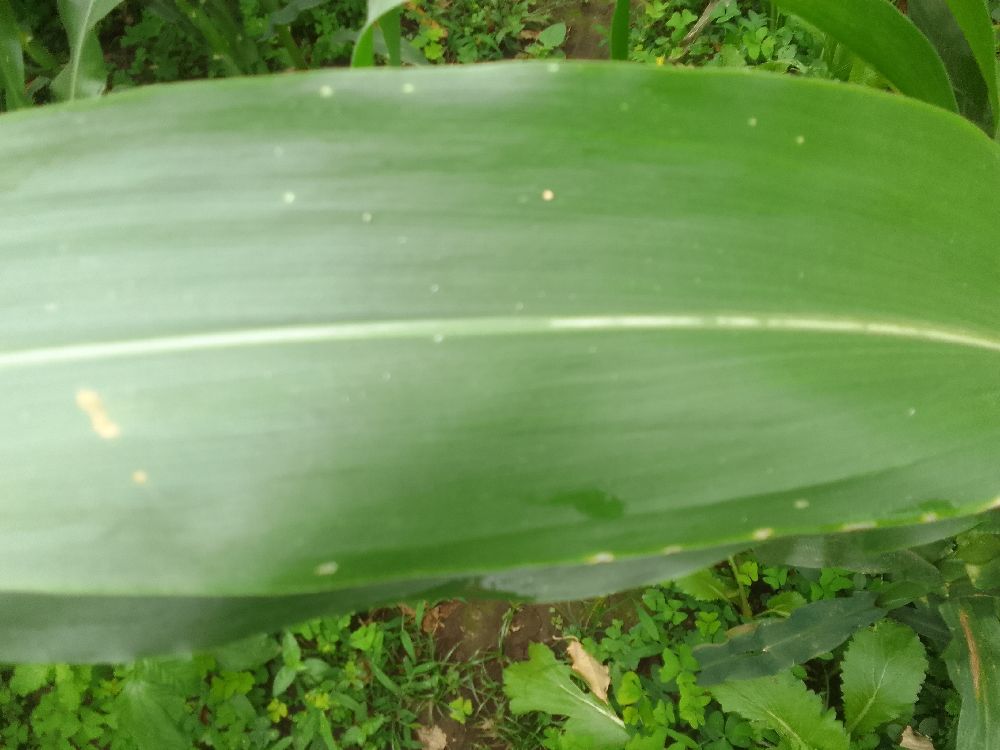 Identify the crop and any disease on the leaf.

maize, healthy
